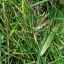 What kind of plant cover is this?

grass
